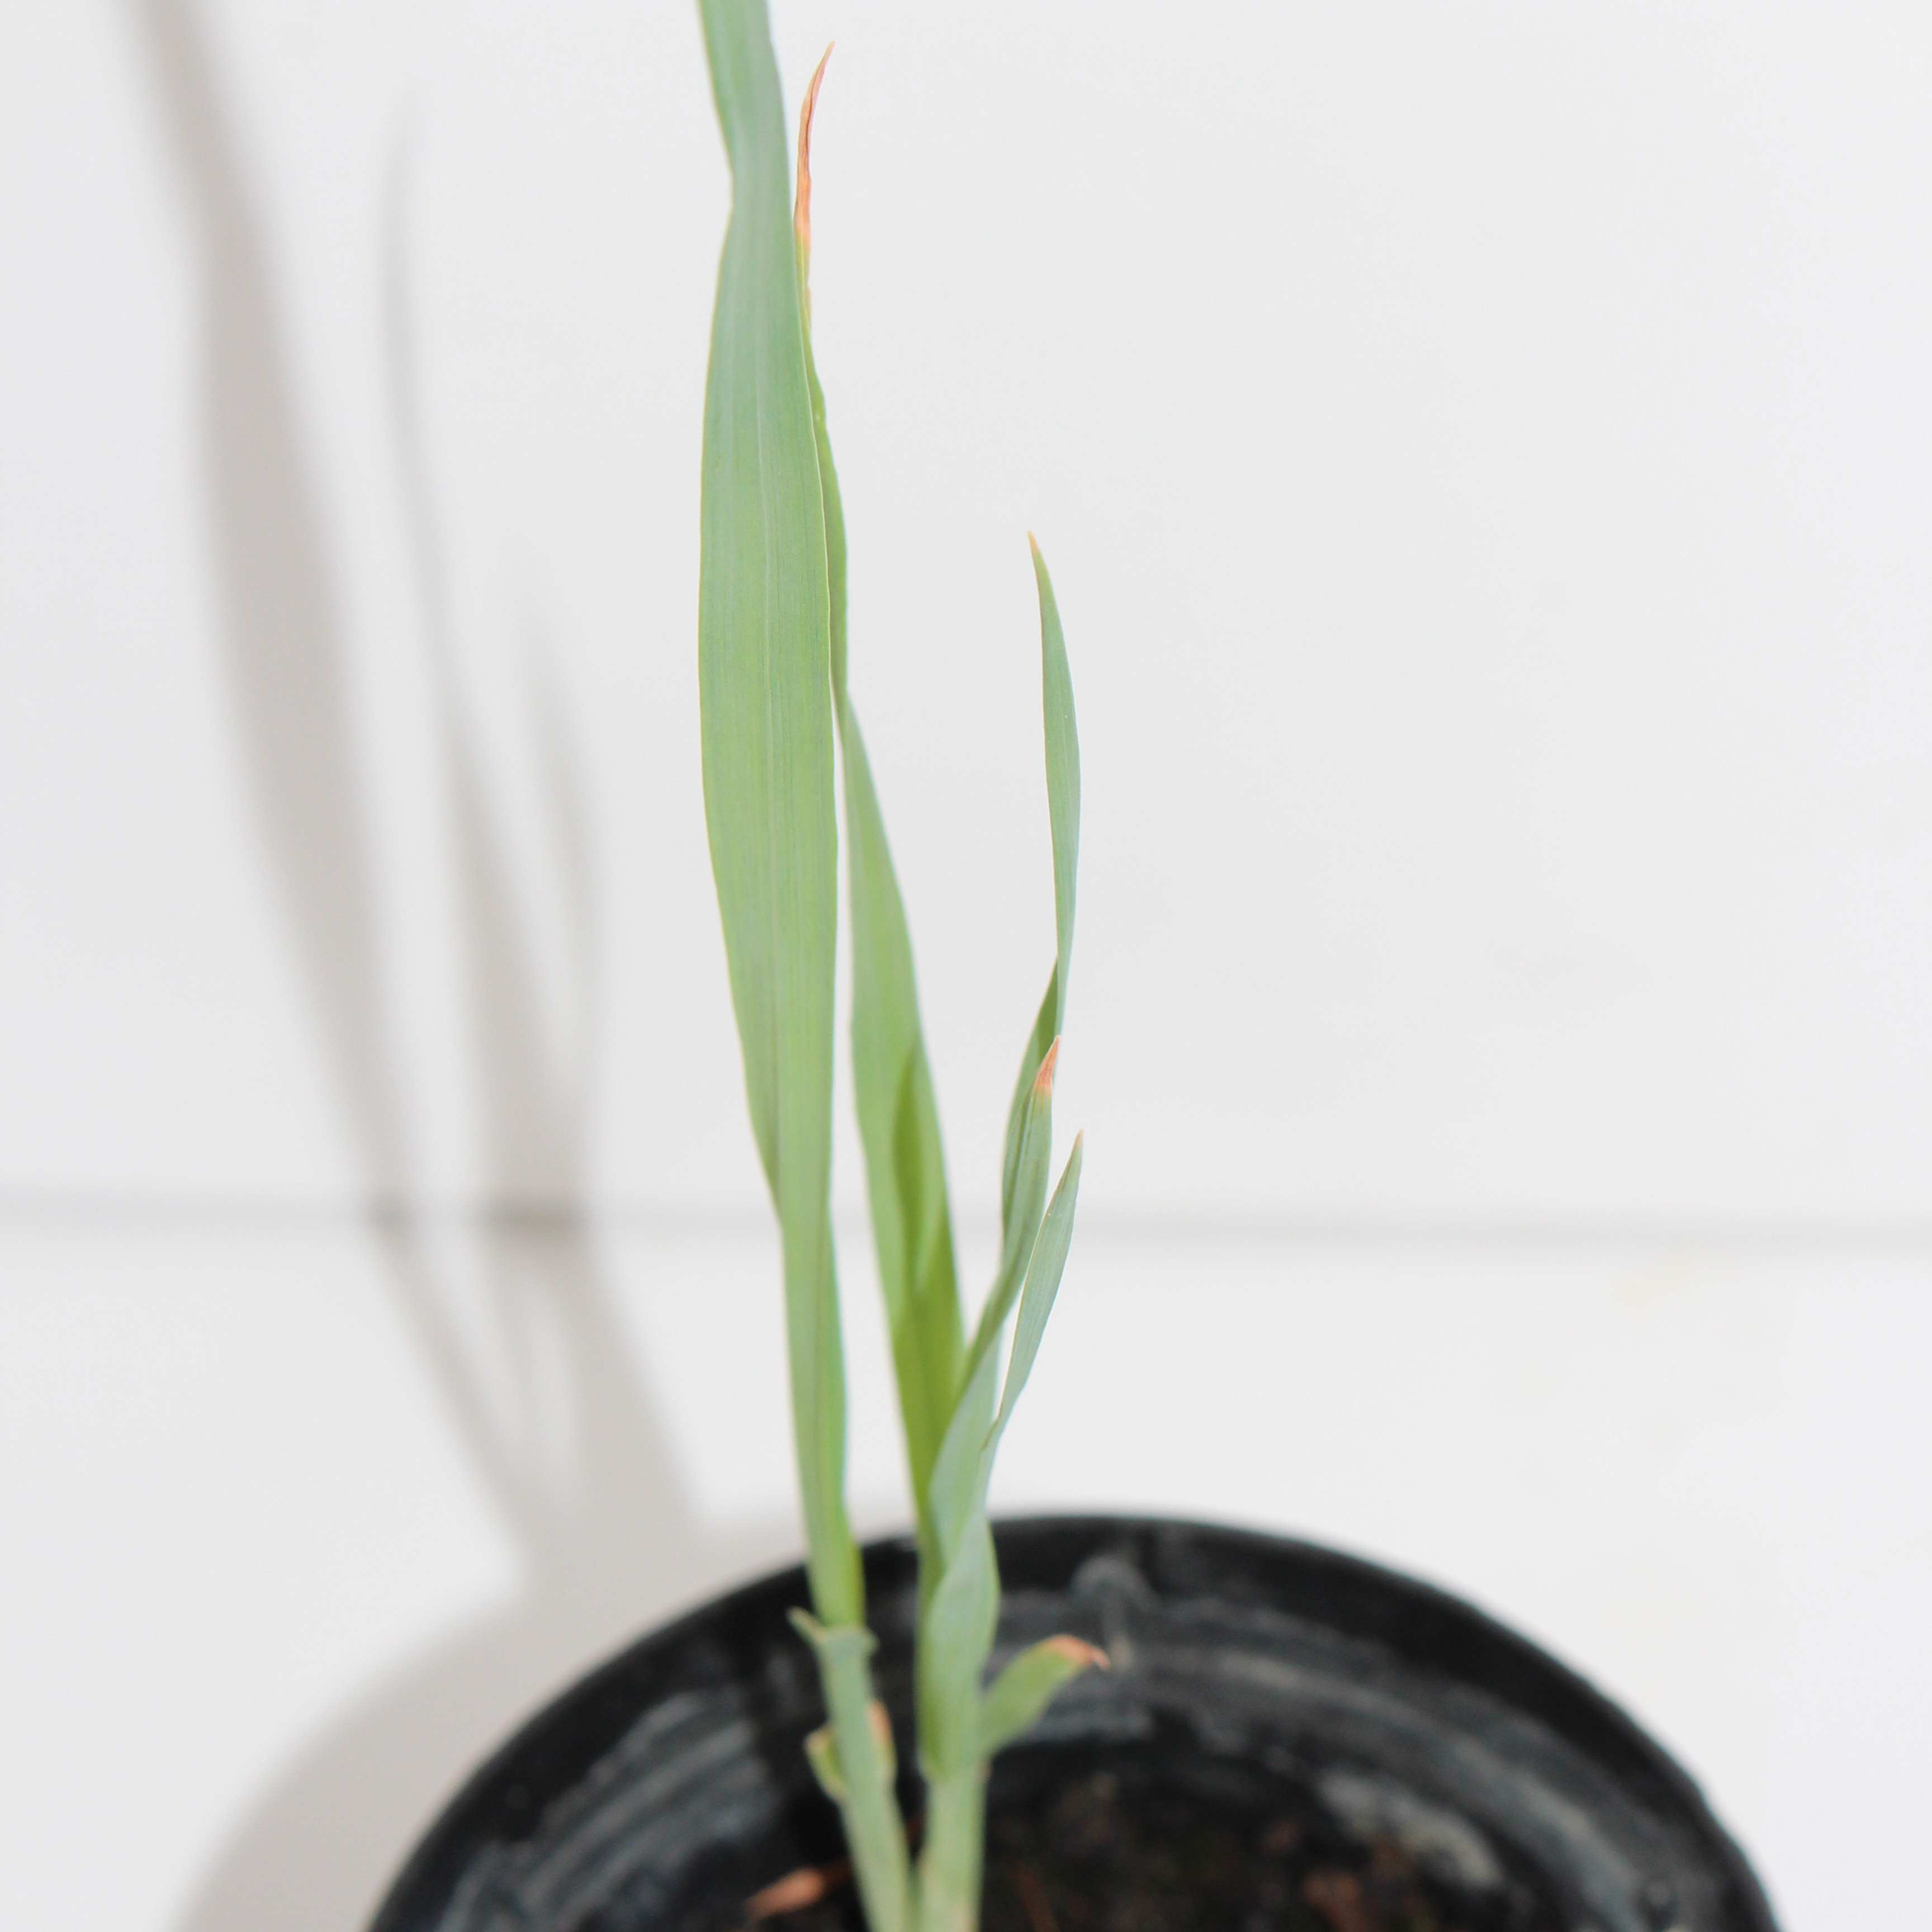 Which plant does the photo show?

Avena sterilis
